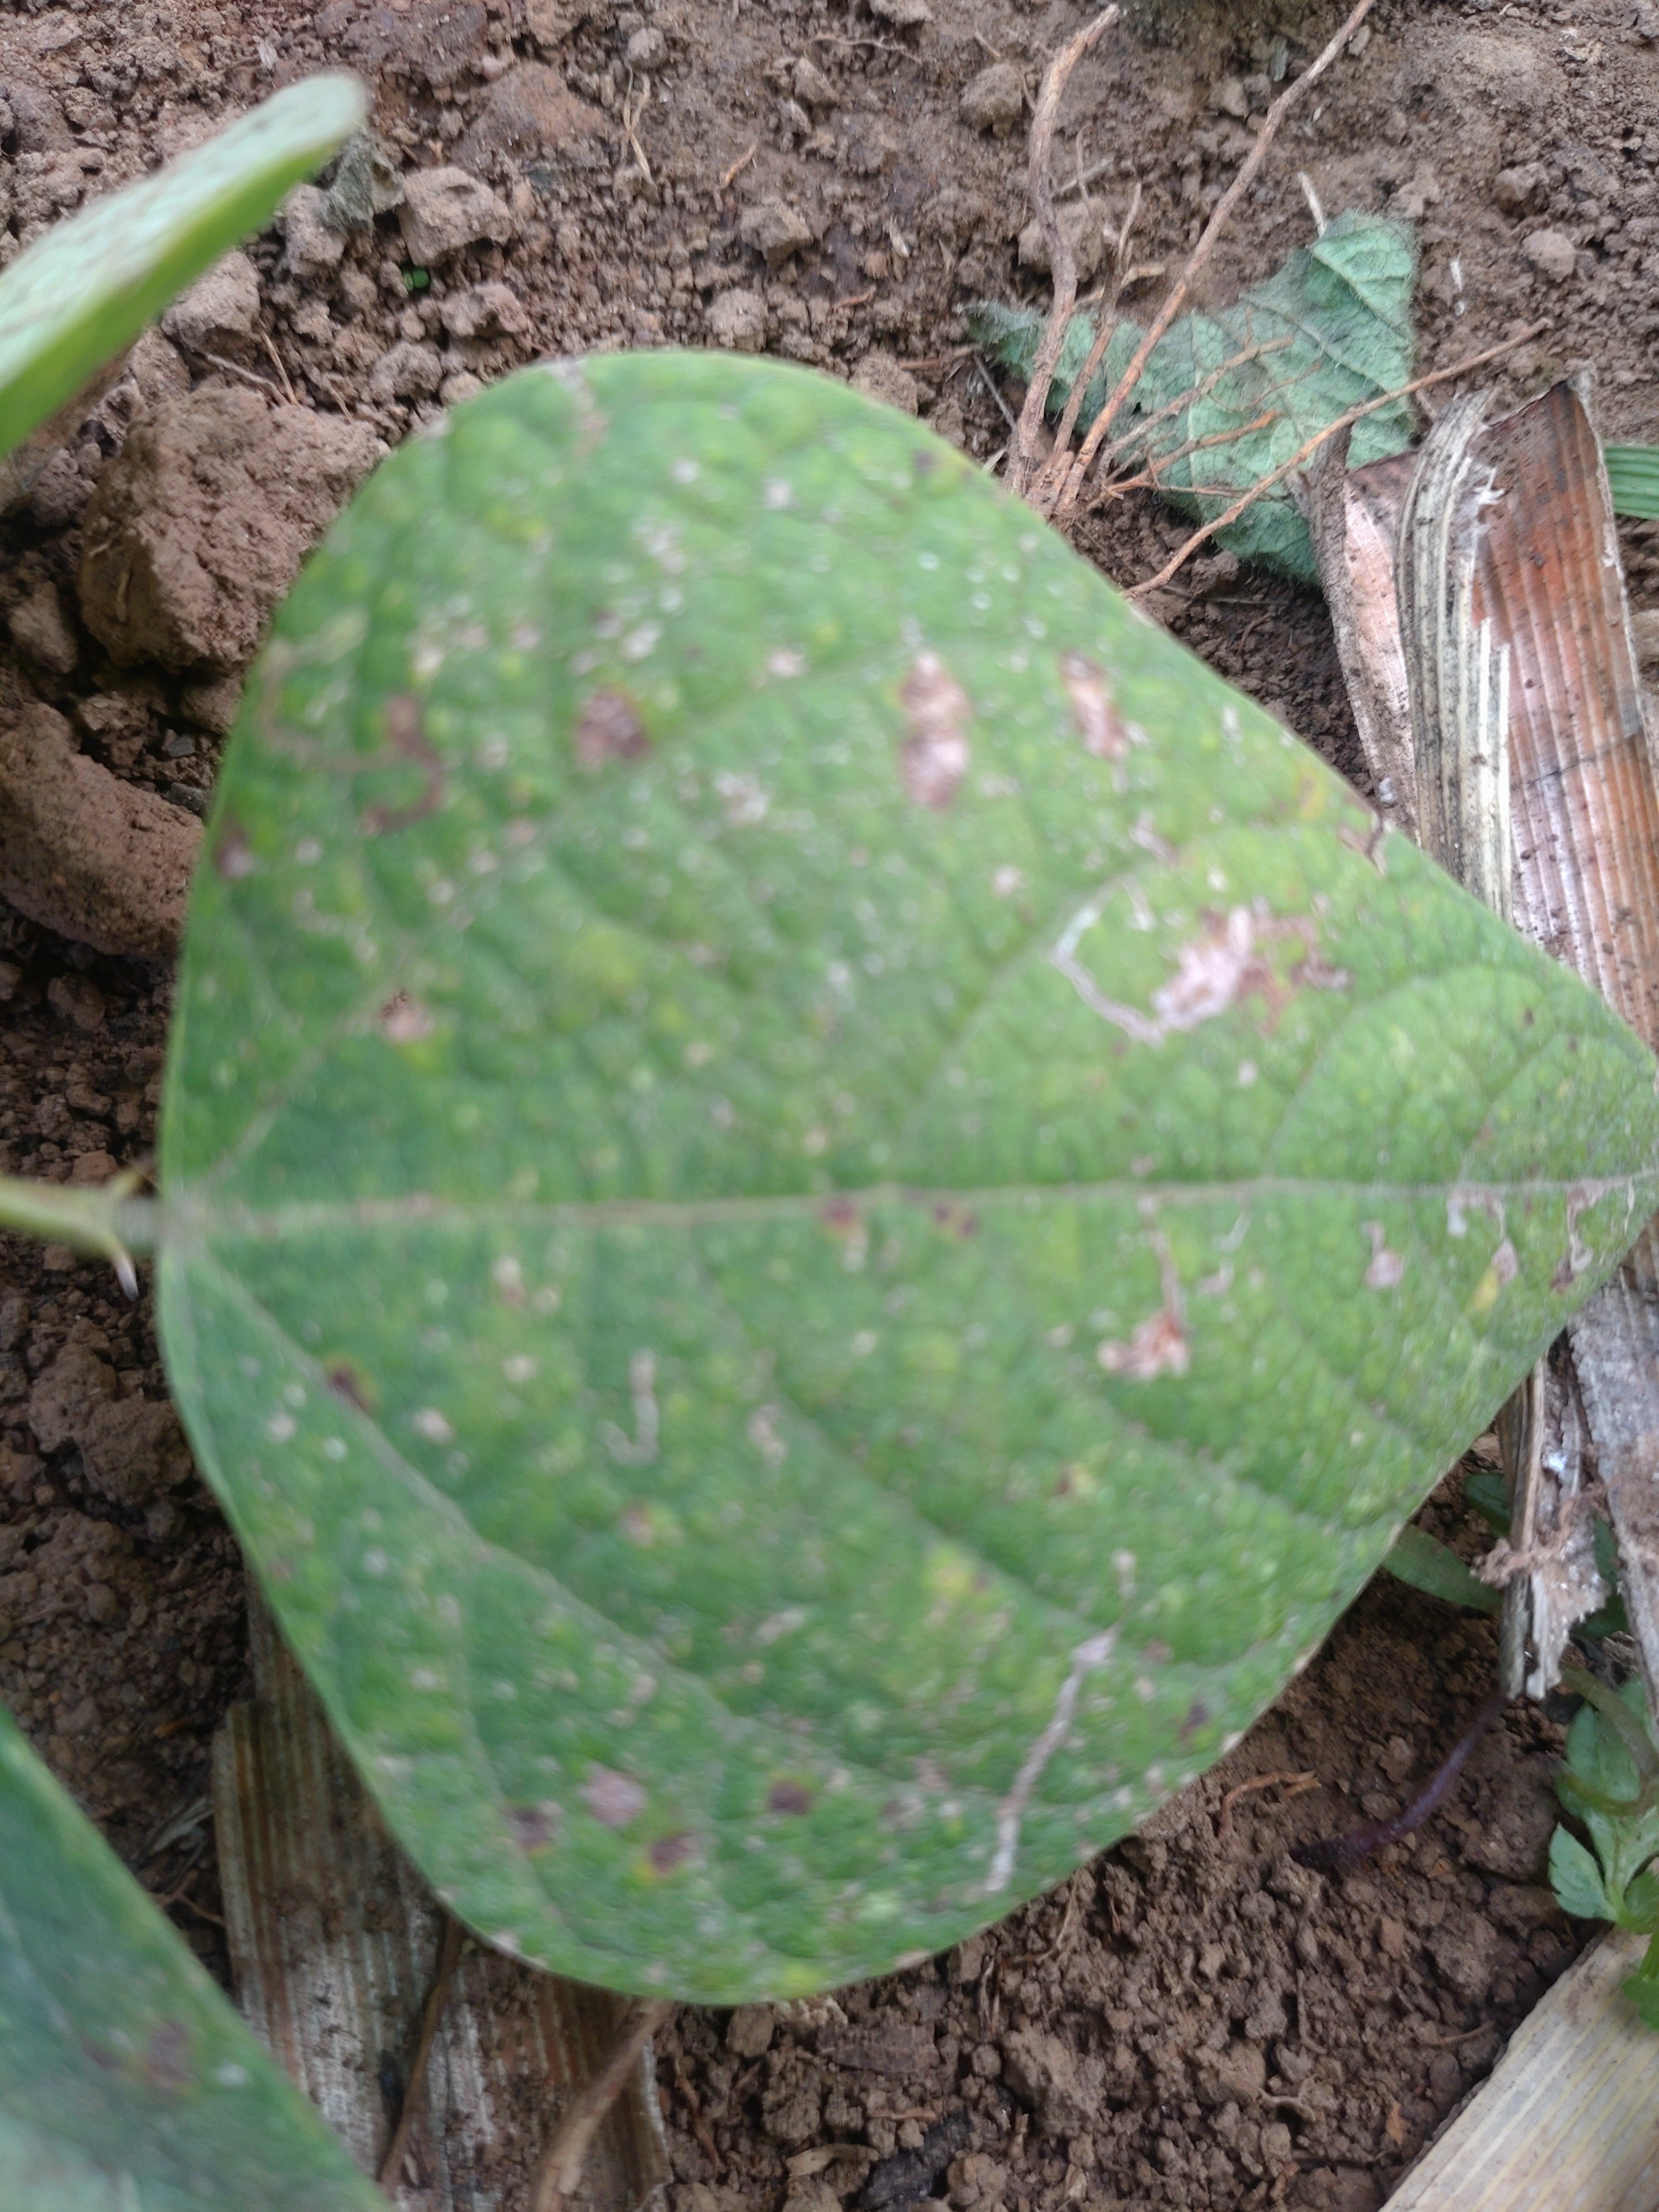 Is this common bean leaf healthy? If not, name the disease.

anthracnose
